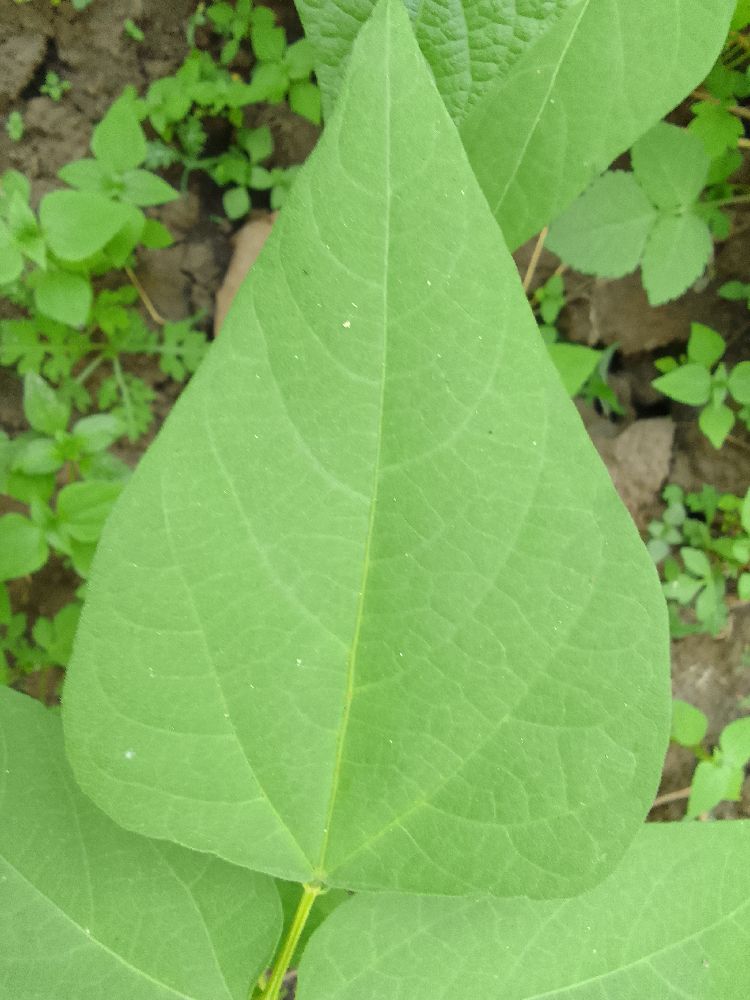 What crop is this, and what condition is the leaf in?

common bean, healthy
